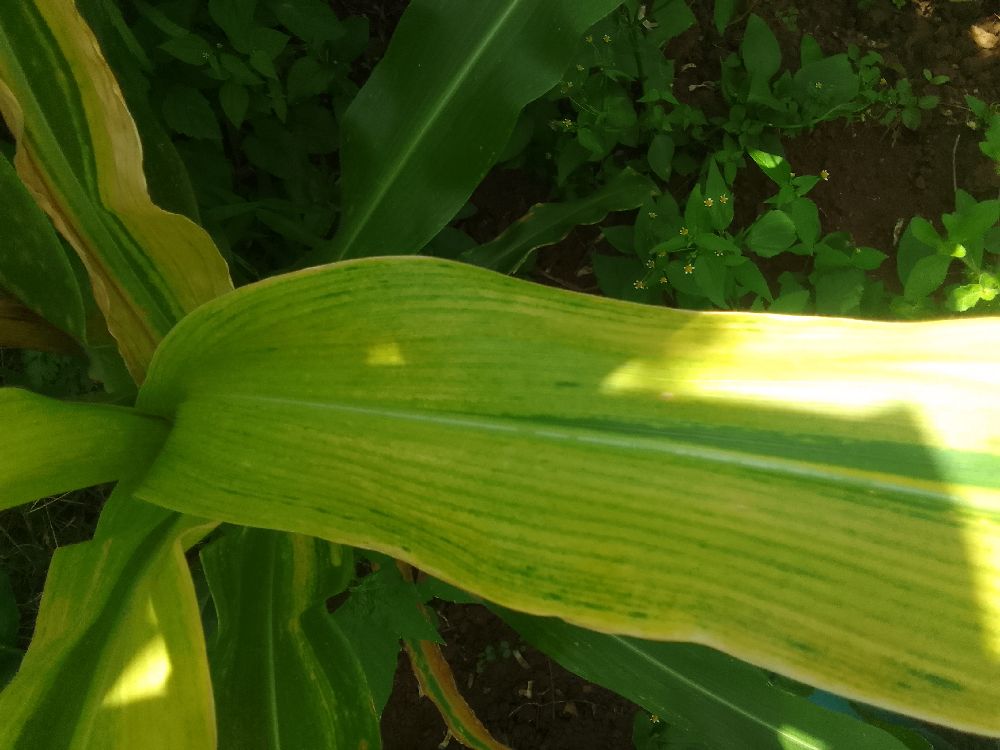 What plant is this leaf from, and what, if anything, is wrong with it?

maize, maize lethal necrosis
